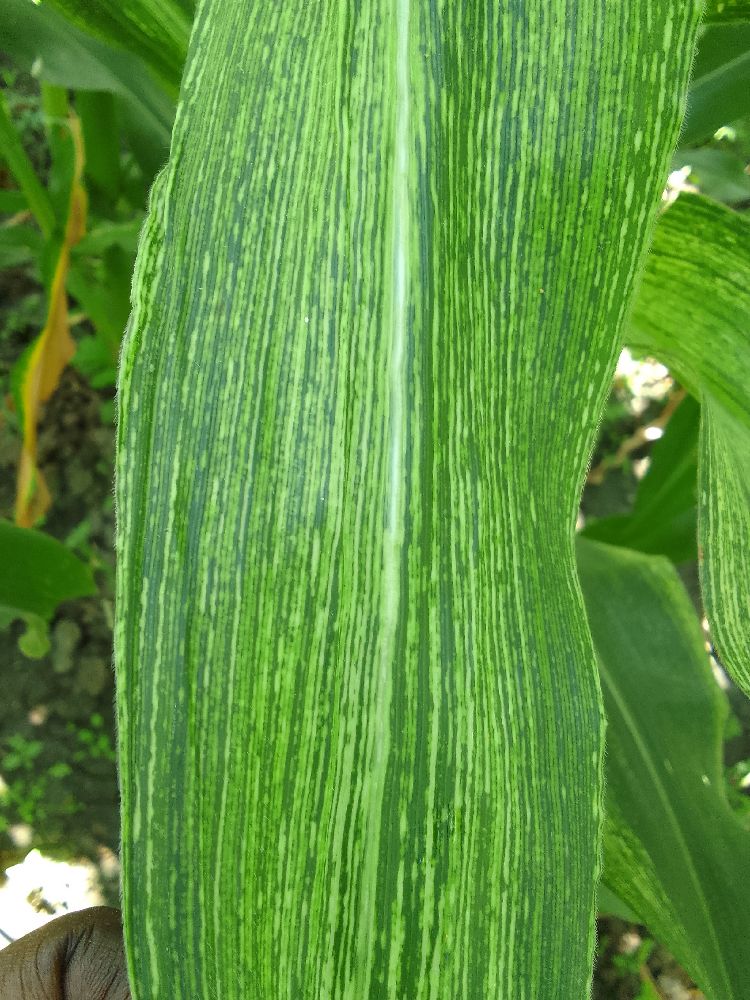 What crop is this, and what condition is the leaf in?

maize, maize streak virus
